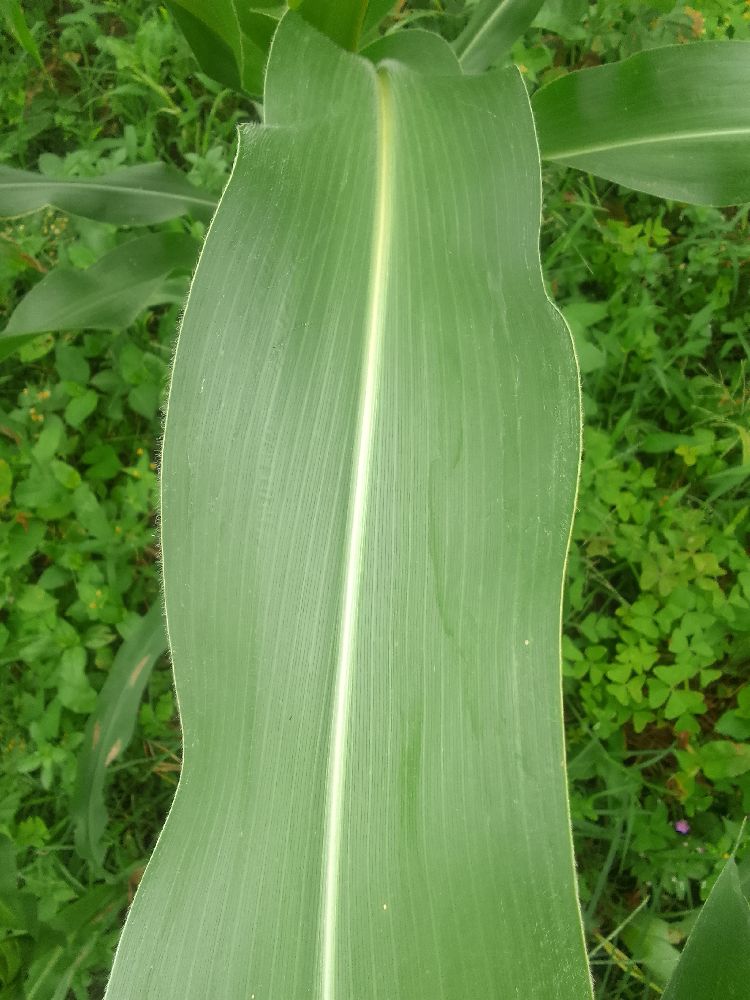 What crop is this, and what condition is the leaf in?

maize, healthy
